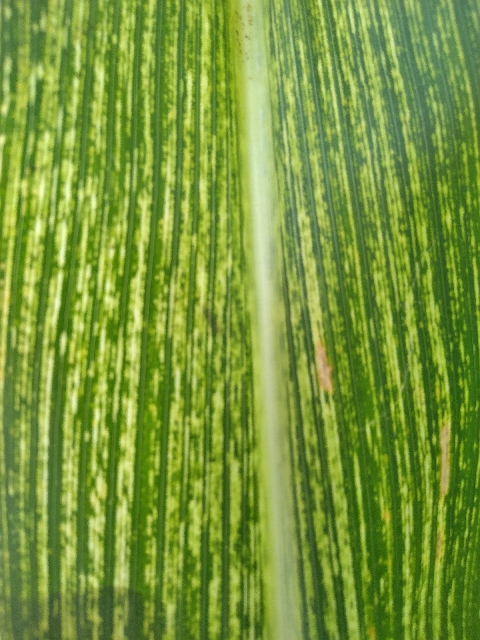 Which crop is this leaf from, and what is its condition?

maize, maize streak virus
